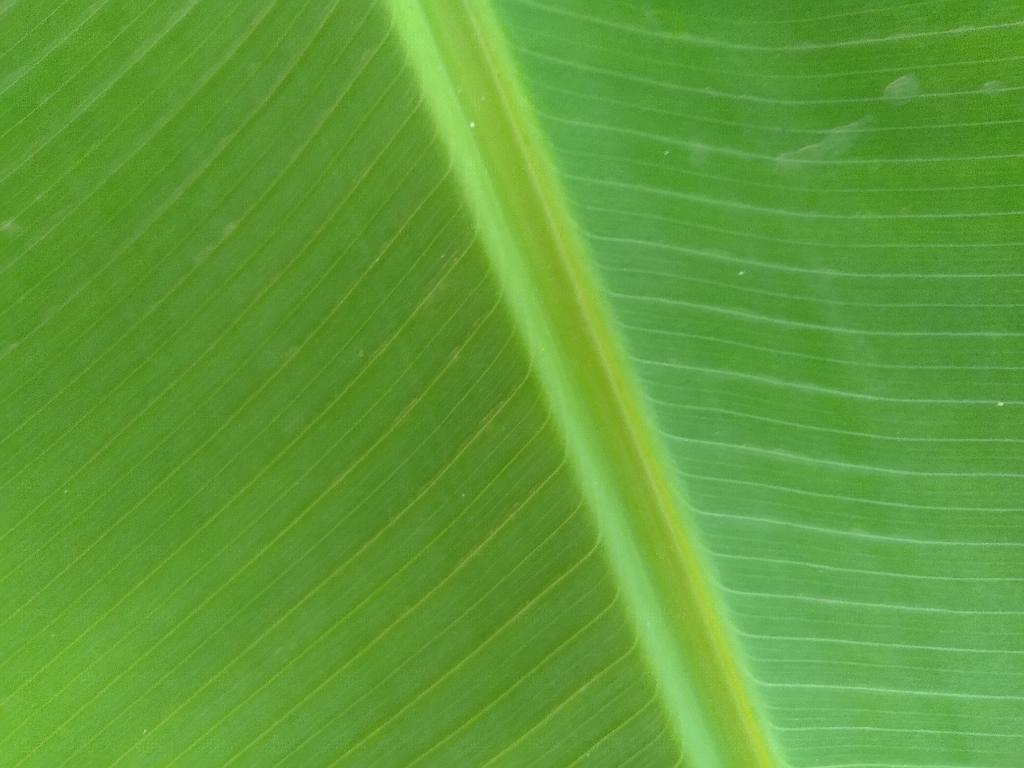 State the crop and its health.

banana, healthy
